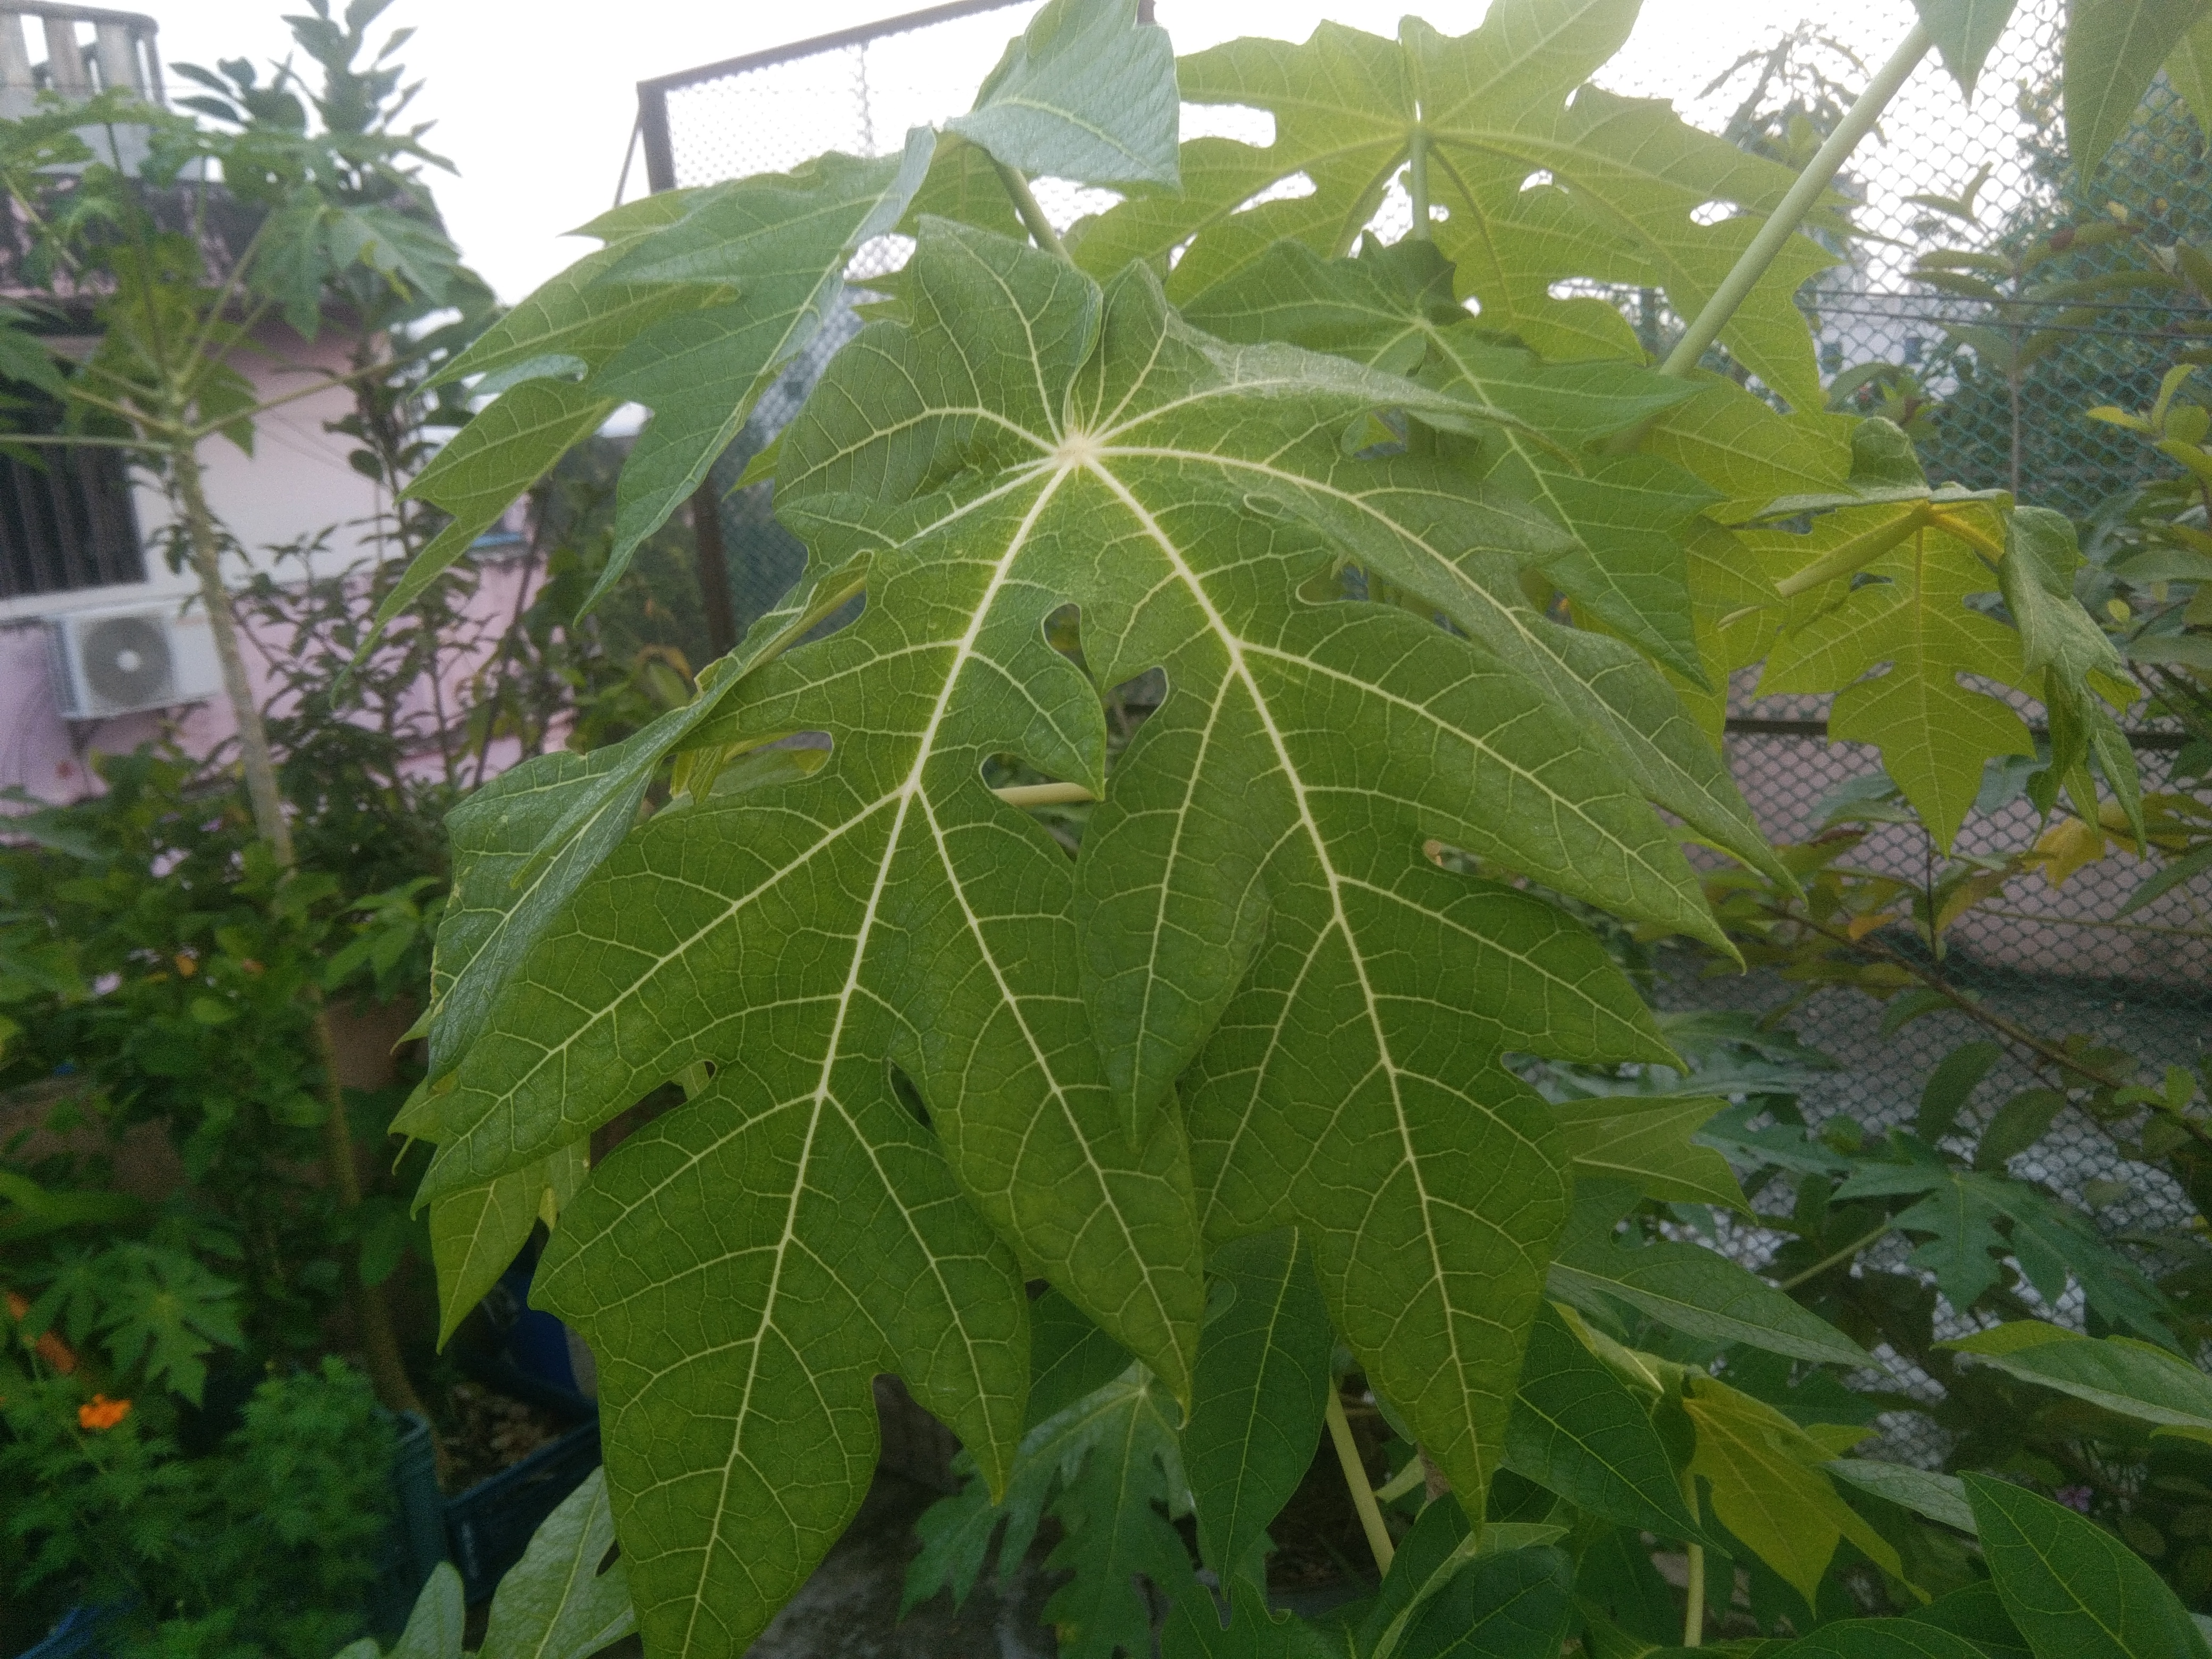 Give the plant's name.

papaya
